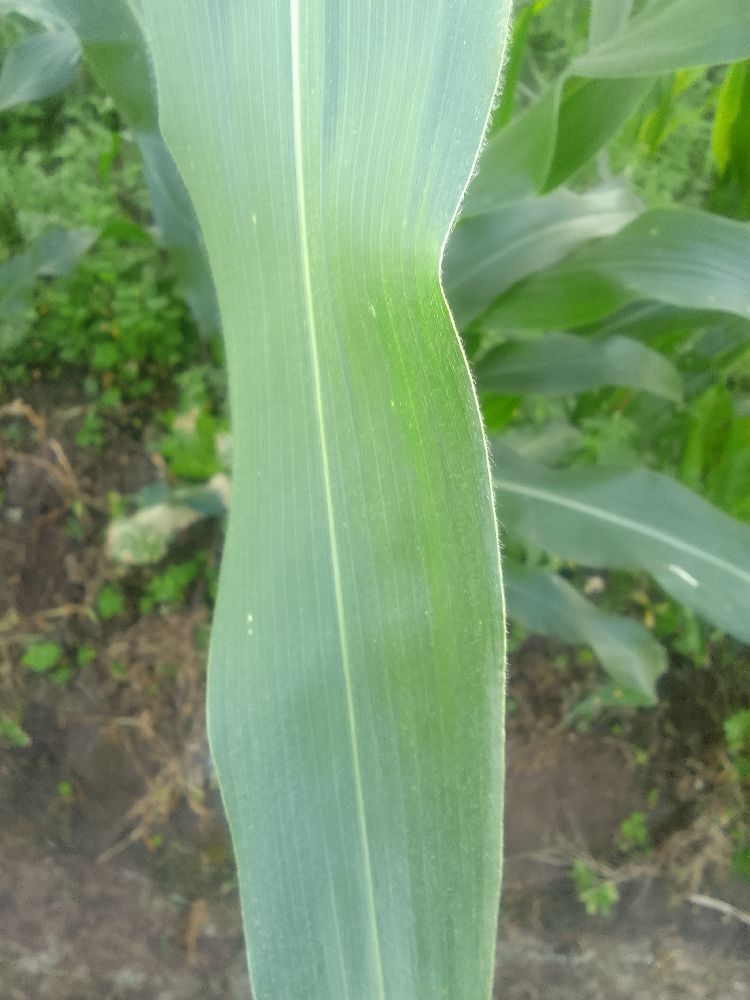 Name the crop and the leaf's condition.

maize, healthy
